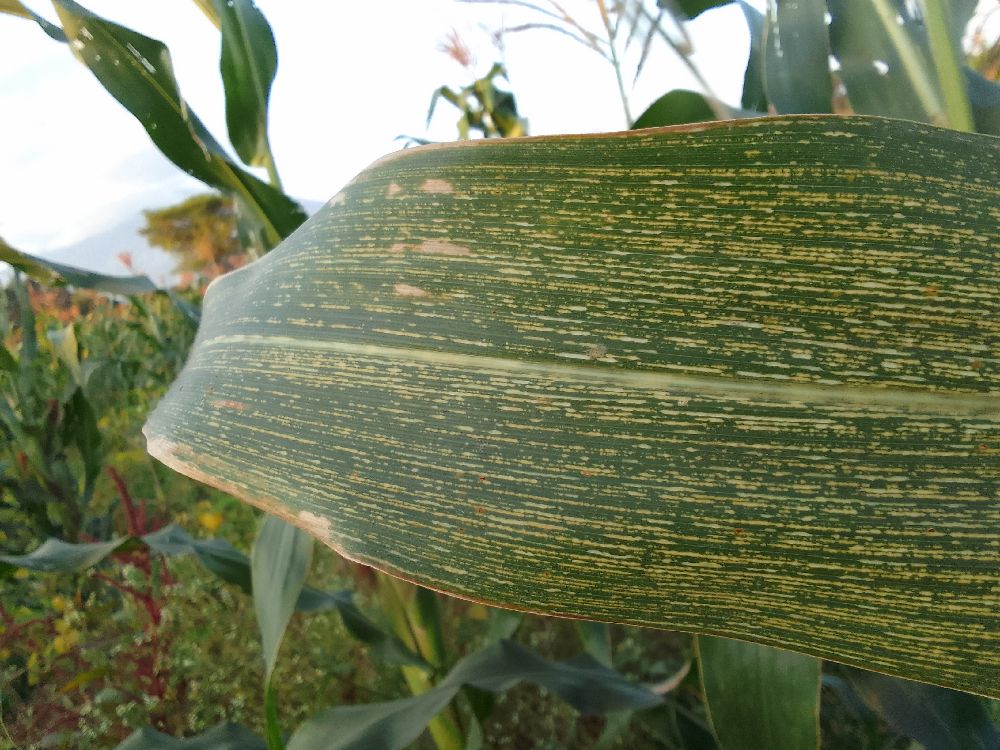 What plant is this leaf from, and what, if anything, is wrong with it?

maize, maize streak virus
